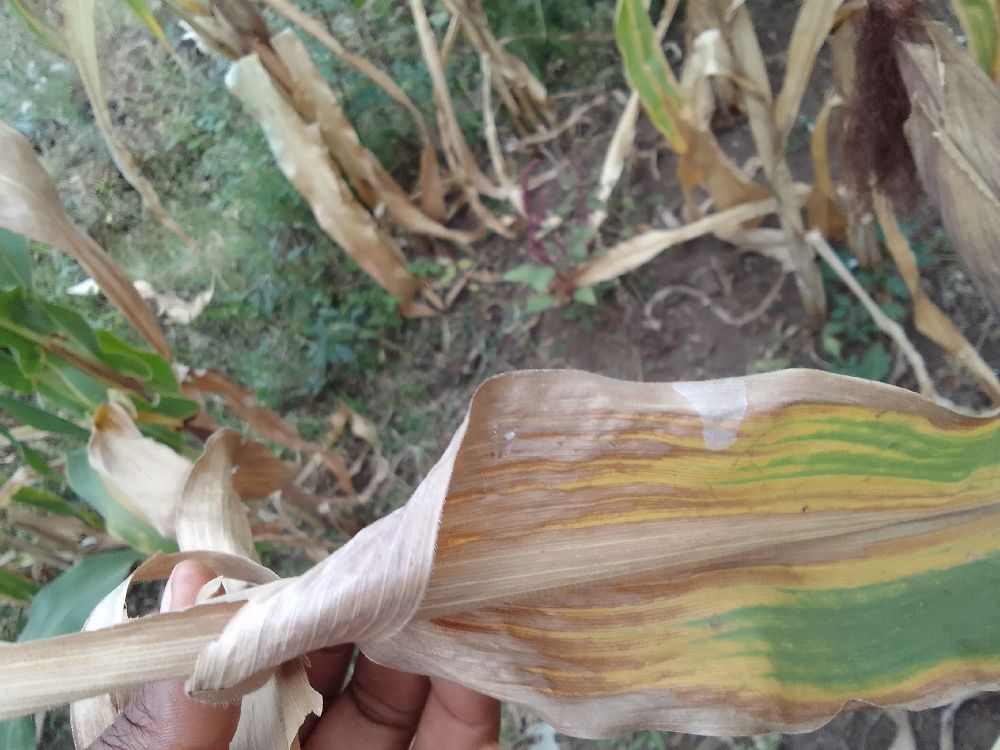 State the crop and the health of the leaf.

maize, maize lethal necrosis
